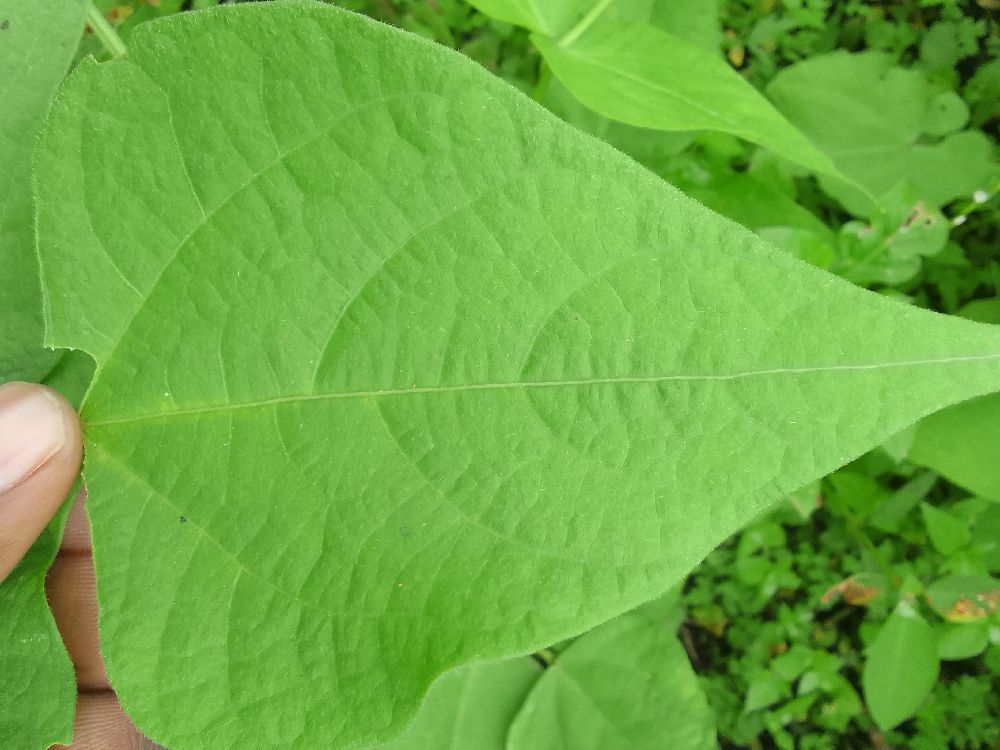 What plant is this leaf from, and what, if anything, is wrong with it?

common bean, healthy
